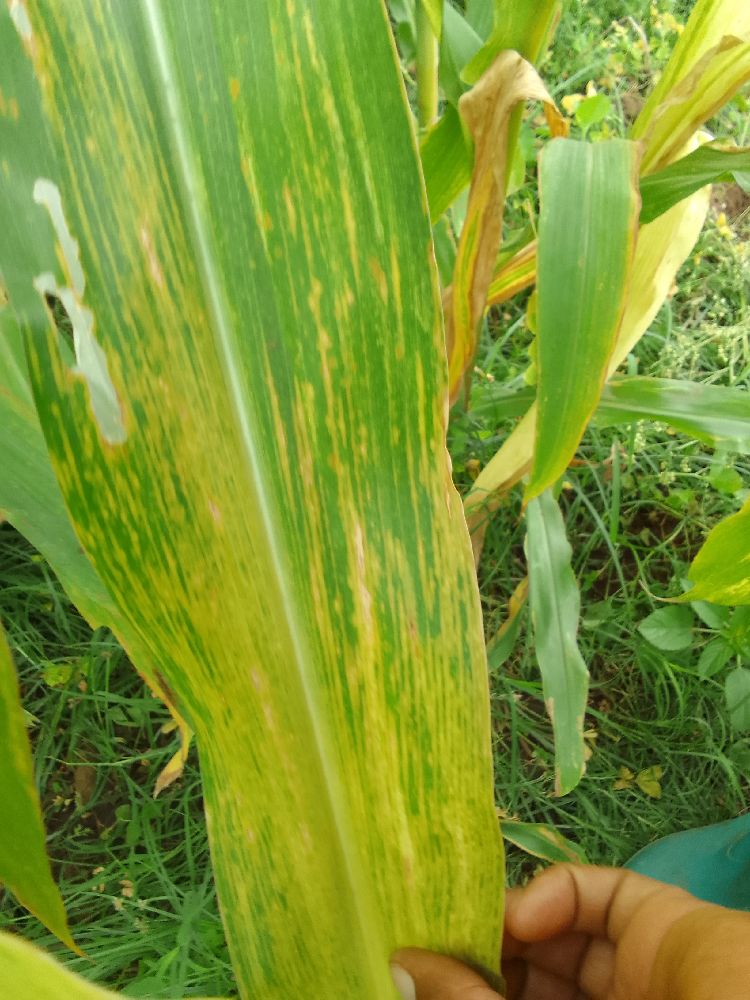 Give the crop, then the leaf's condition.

maize, maize lethal necrosis
